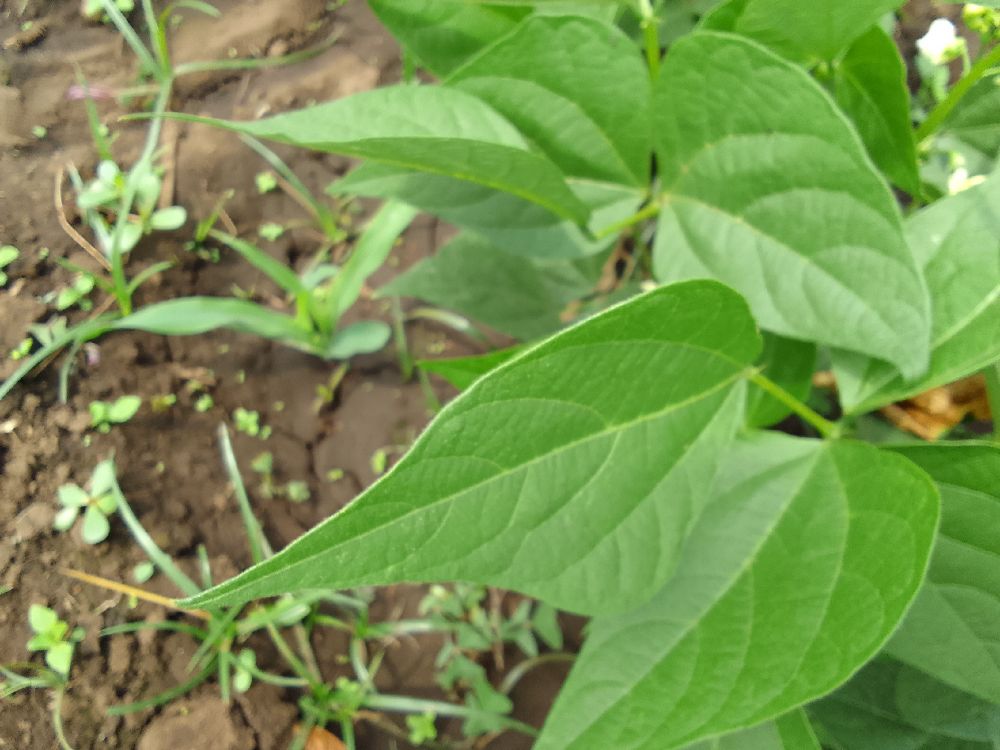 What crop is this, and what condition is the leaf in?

common bean, healthy
